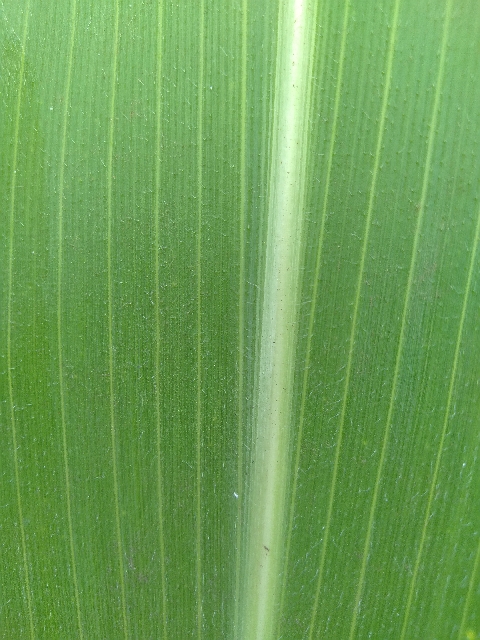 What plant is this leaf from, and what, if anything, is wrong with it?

maize, healthy
